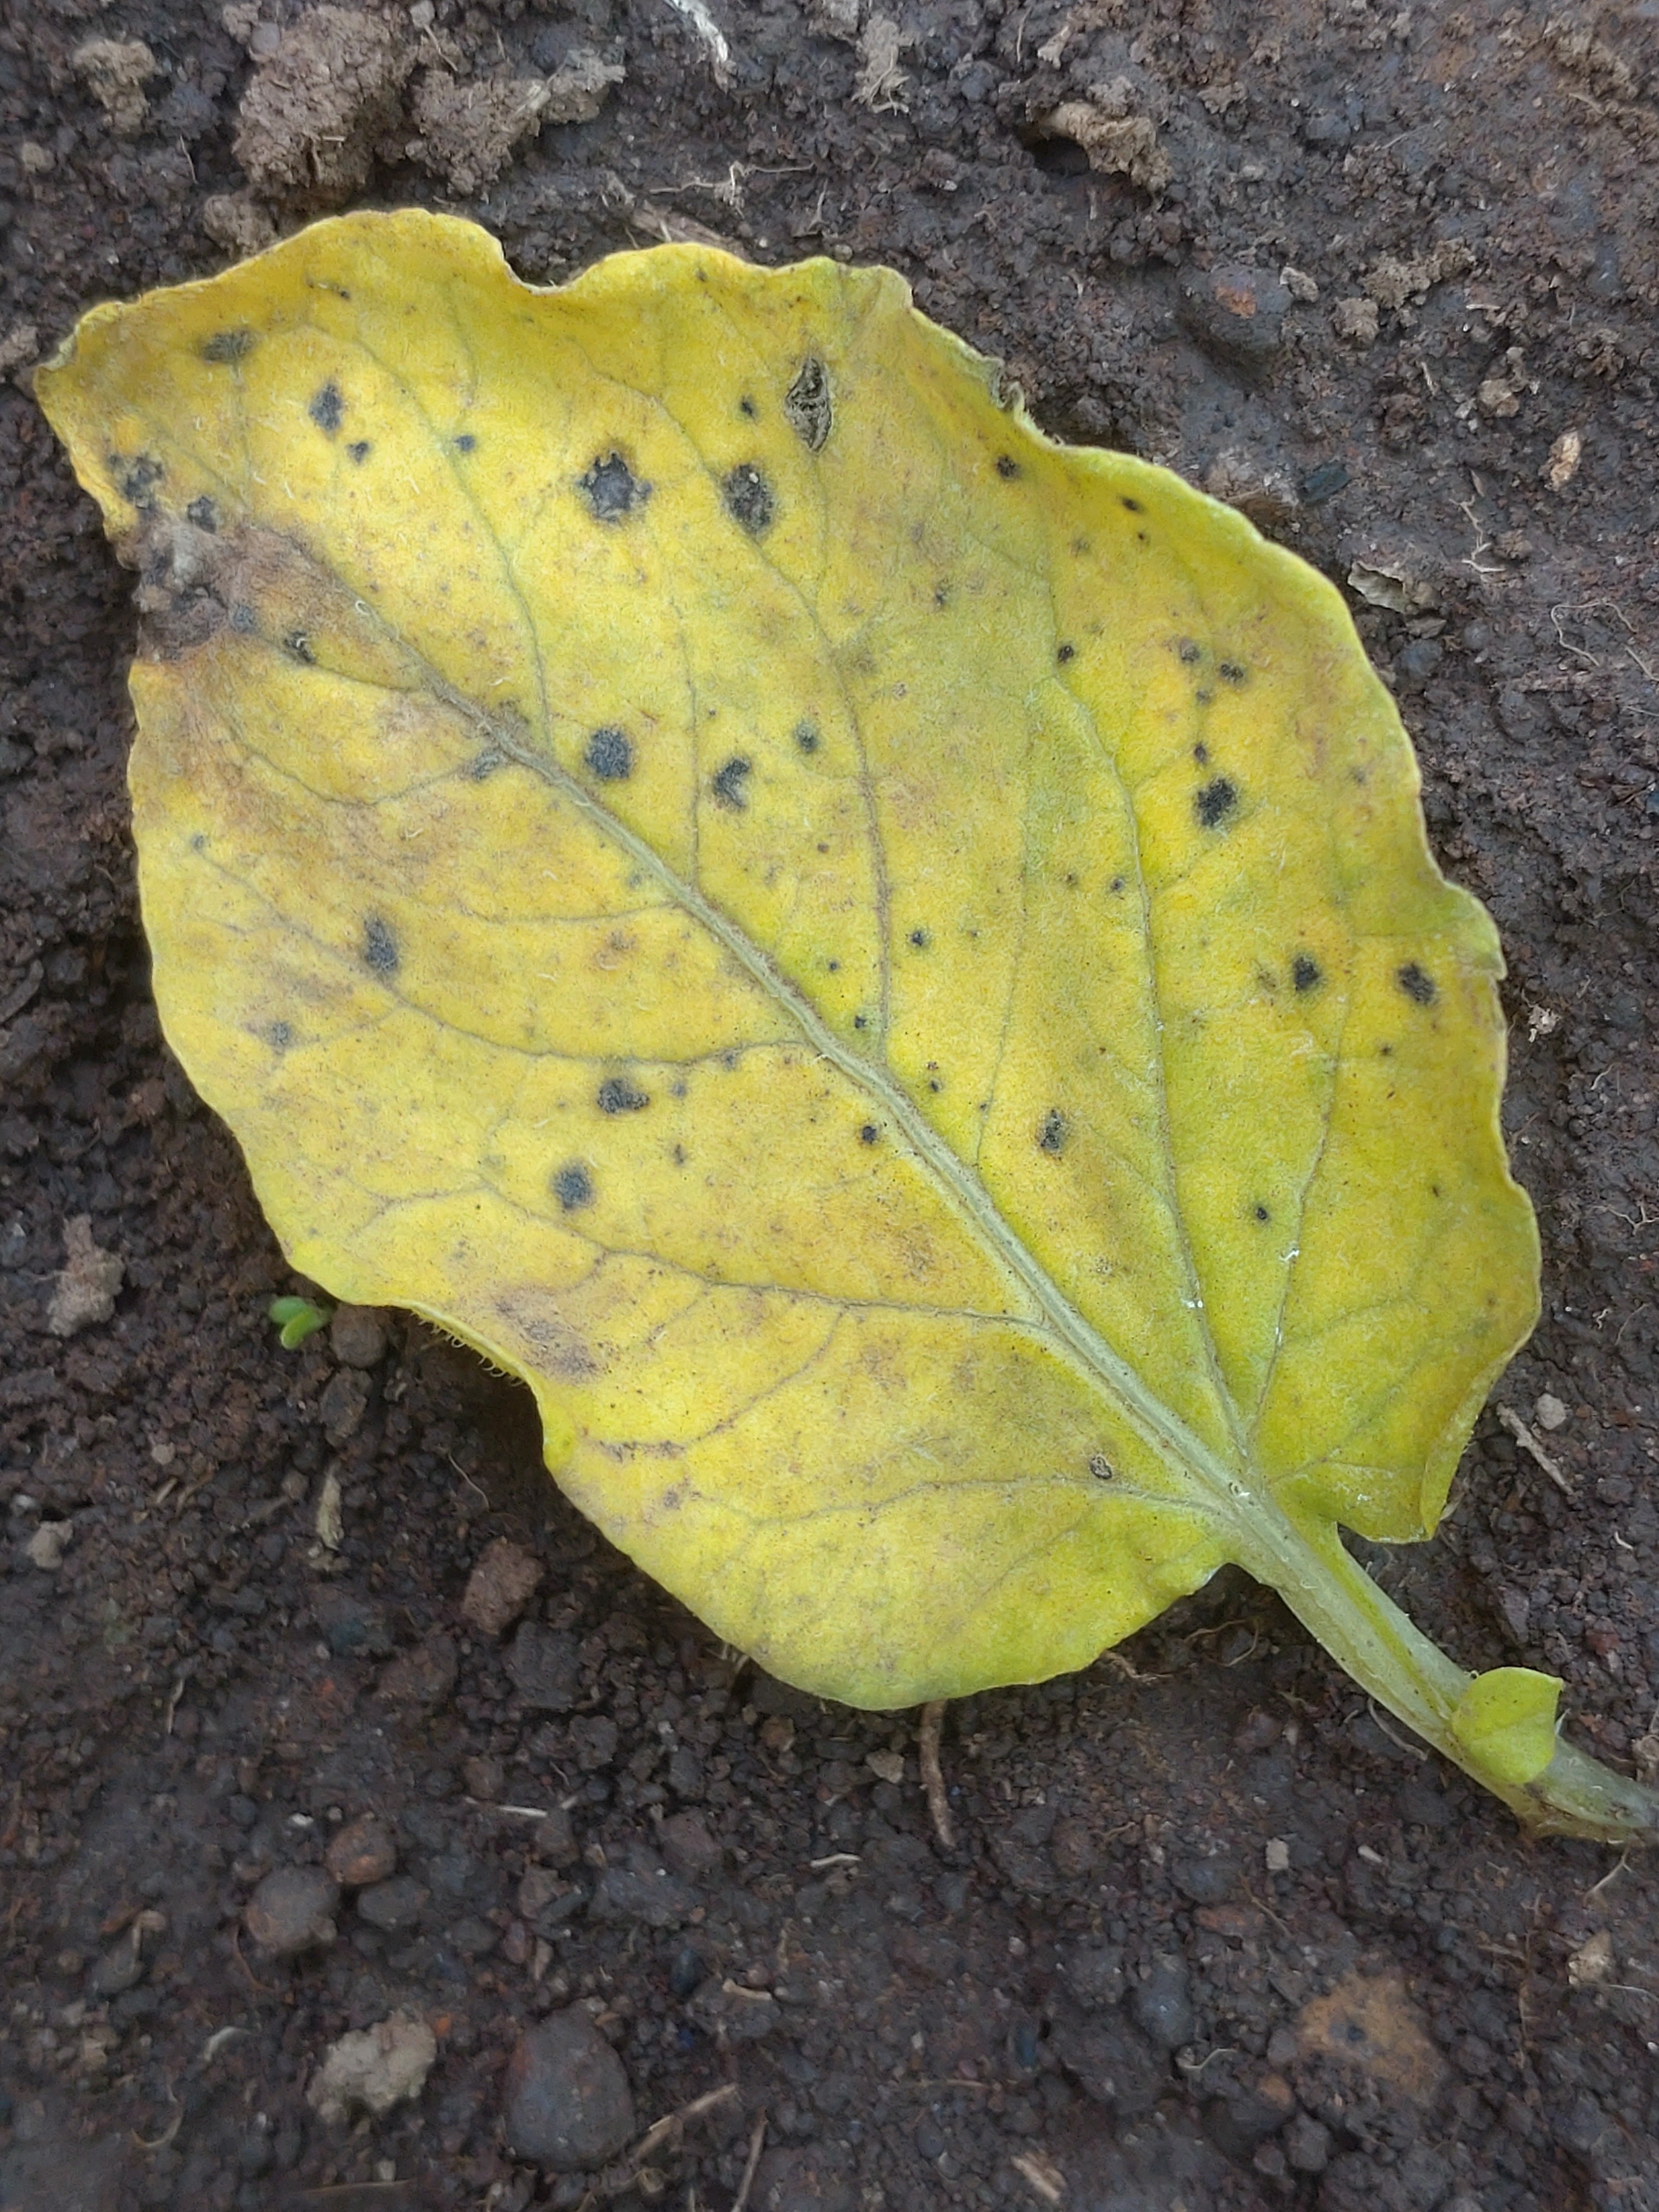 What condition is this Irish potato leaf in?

late blight
